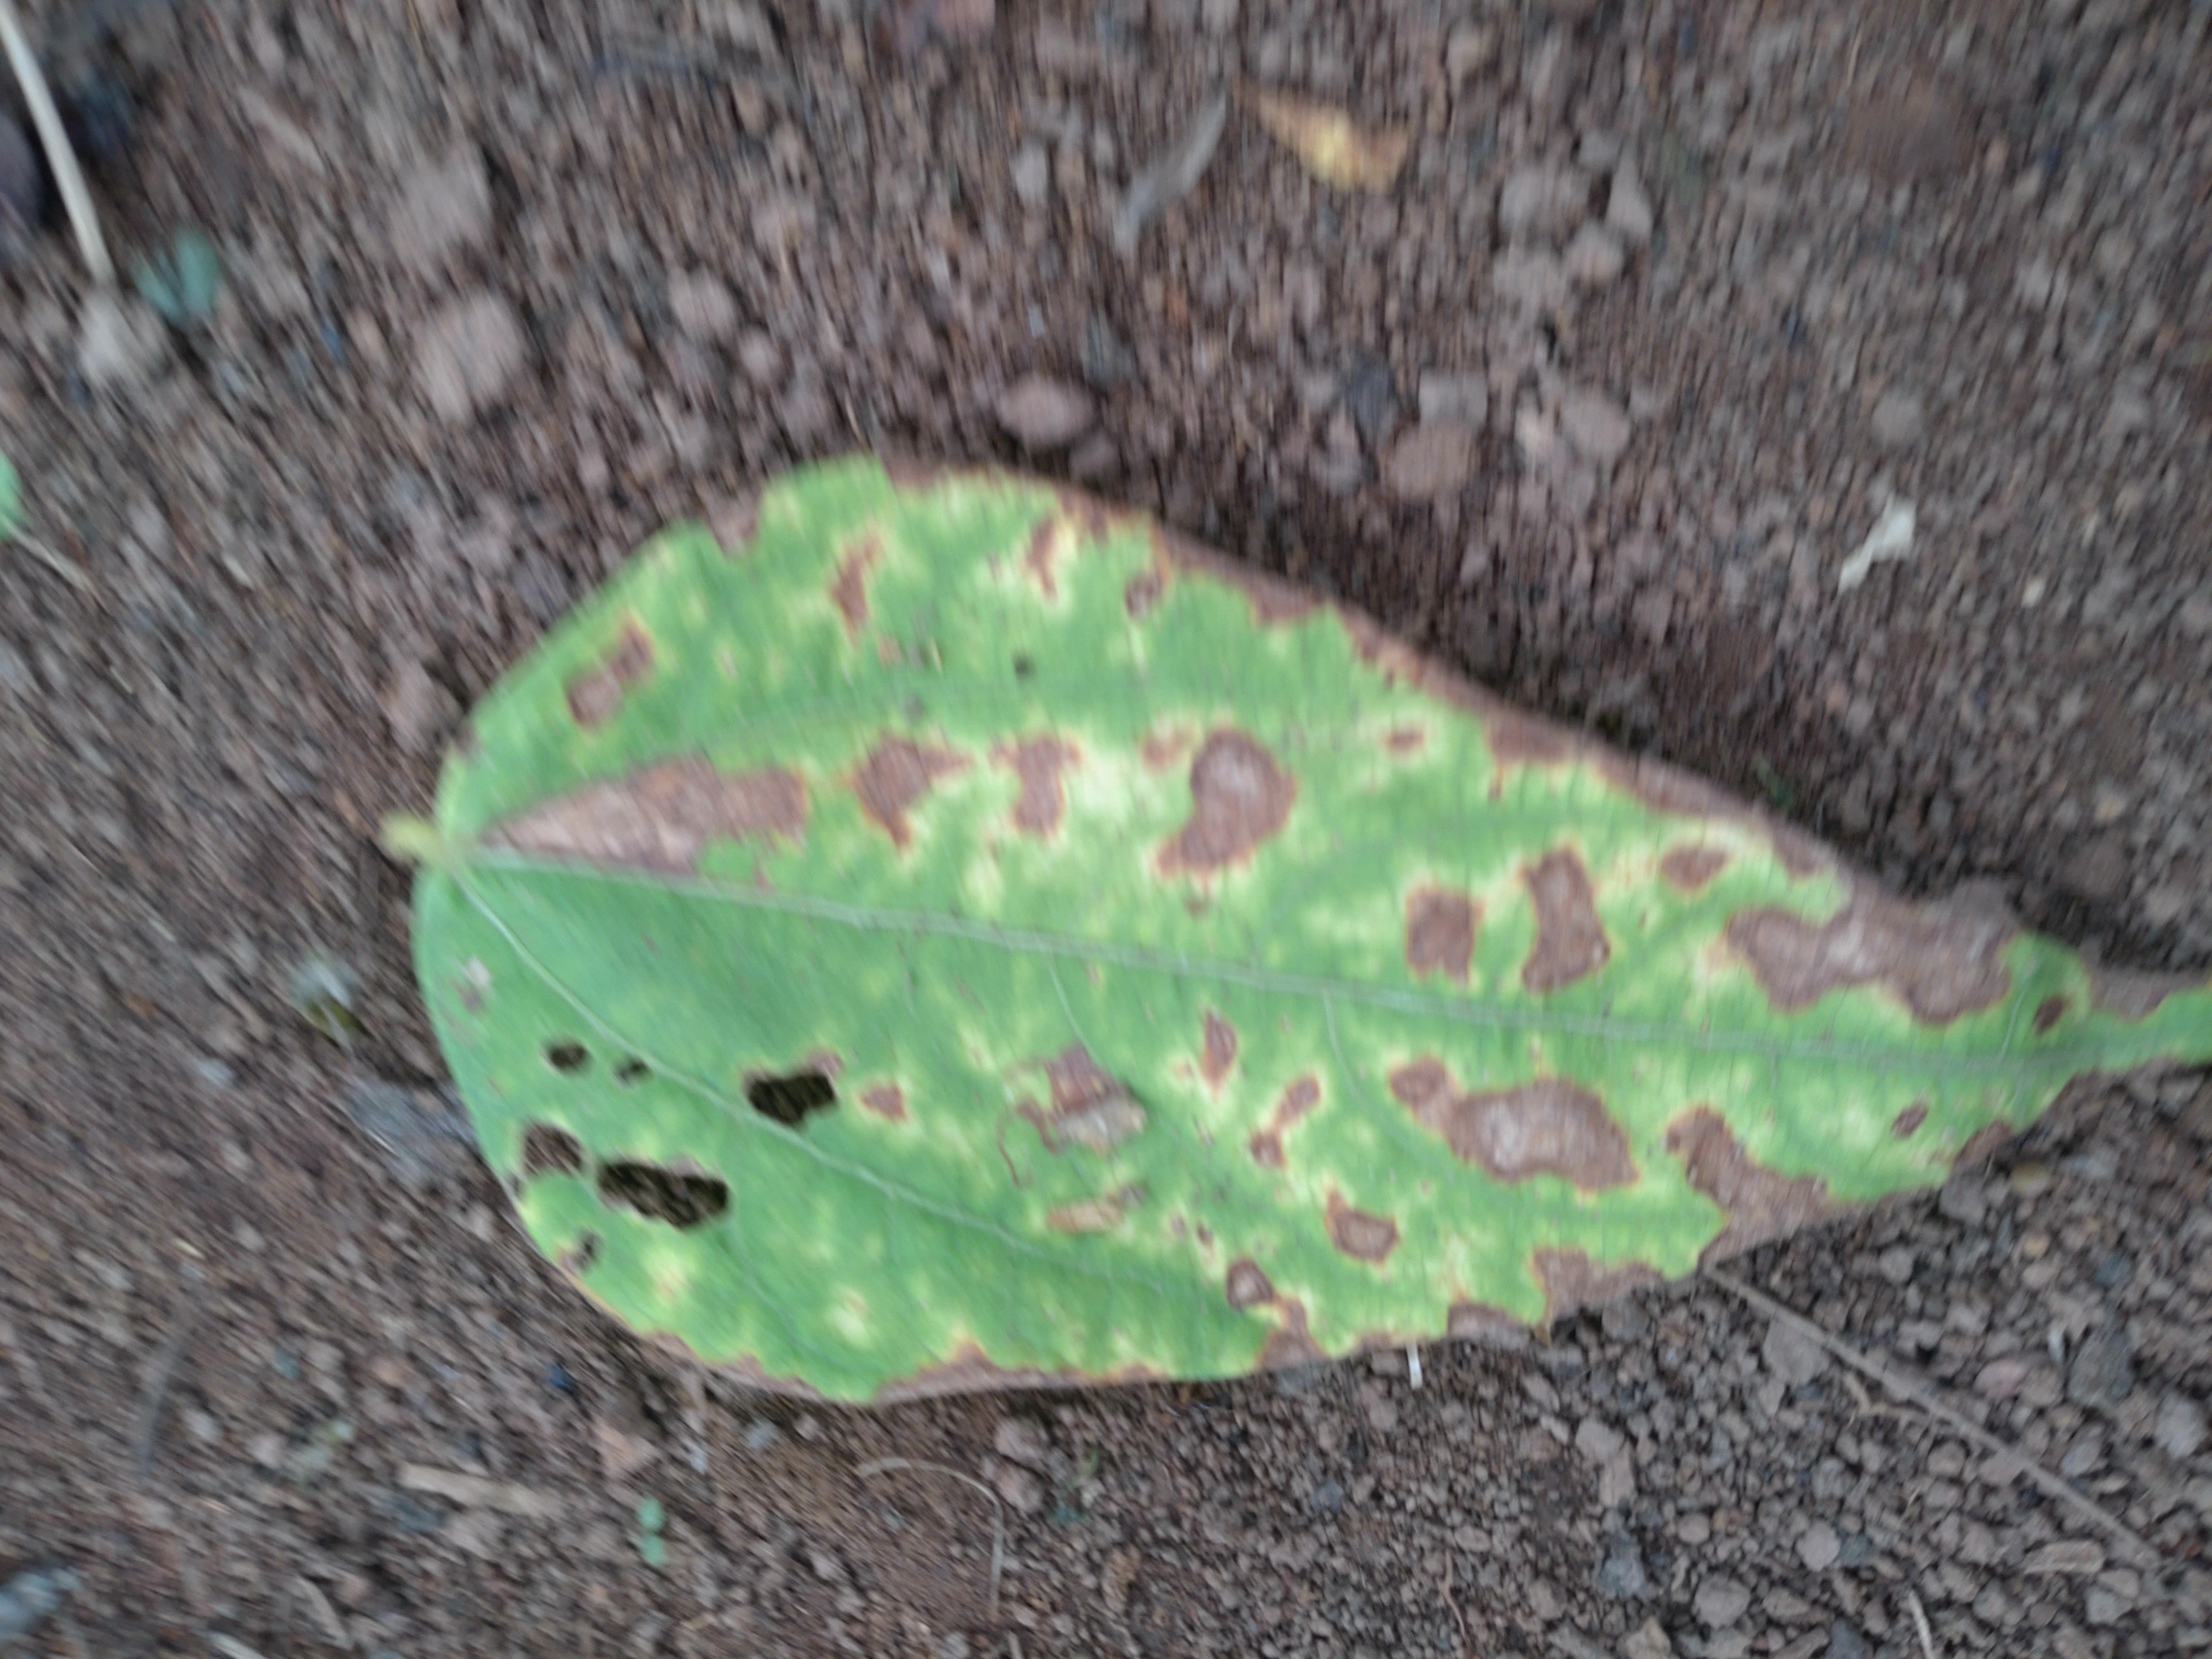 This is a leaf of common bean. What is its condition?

rust
